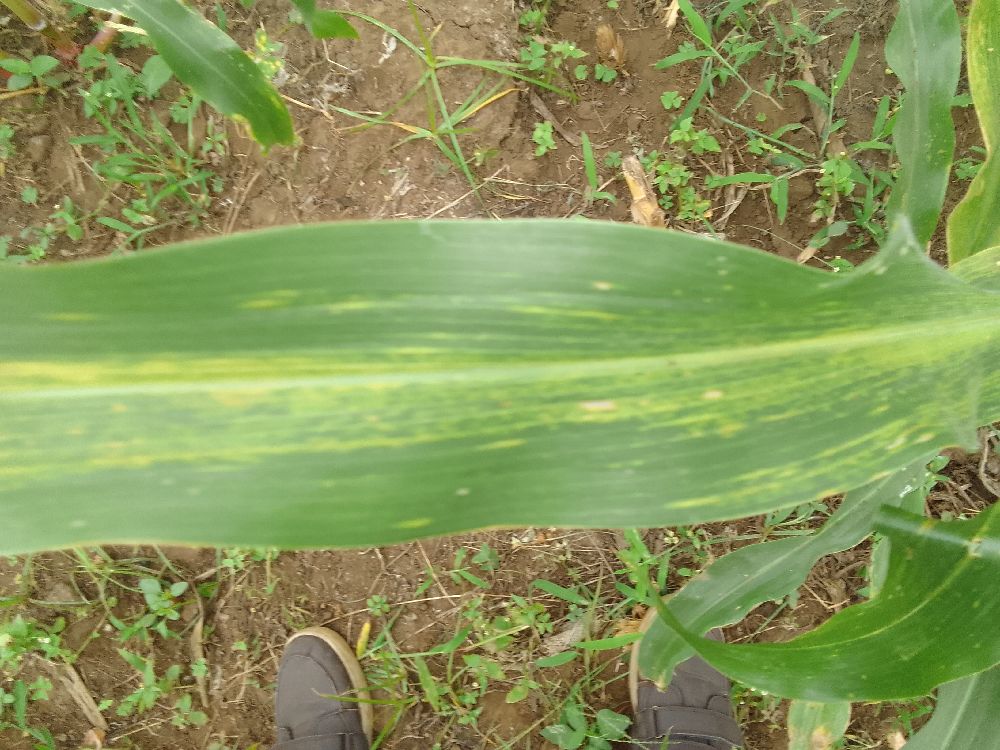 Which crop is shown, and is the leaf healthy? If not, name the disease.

maize, maize lethal necrosis
